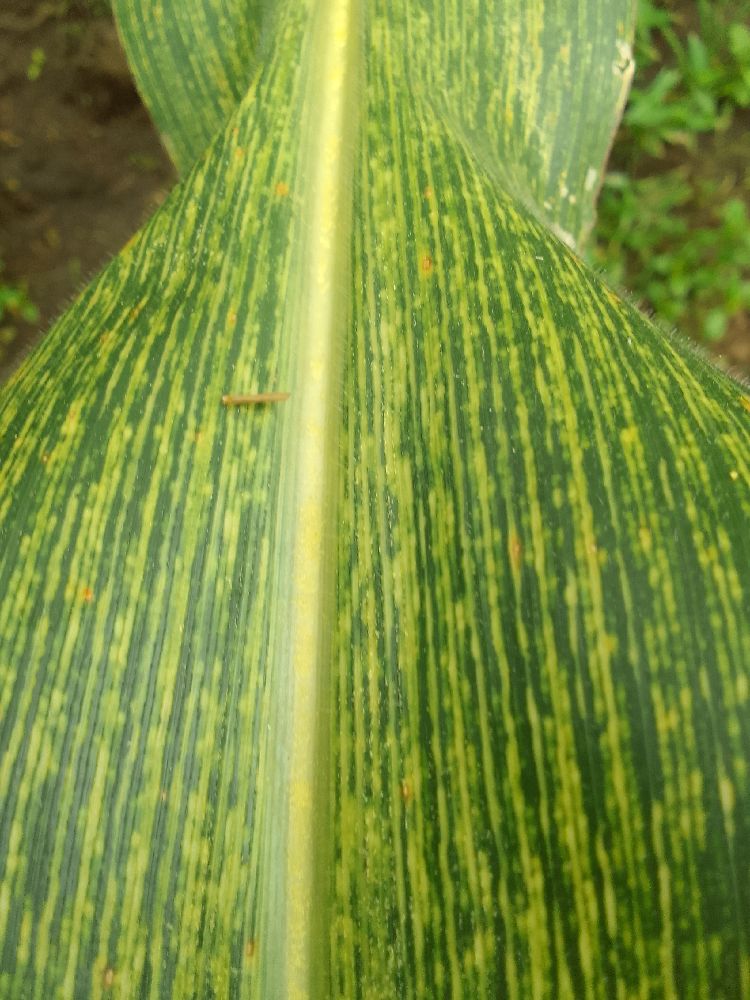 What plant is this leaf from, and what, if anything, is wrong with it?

maize, maize streak virus
